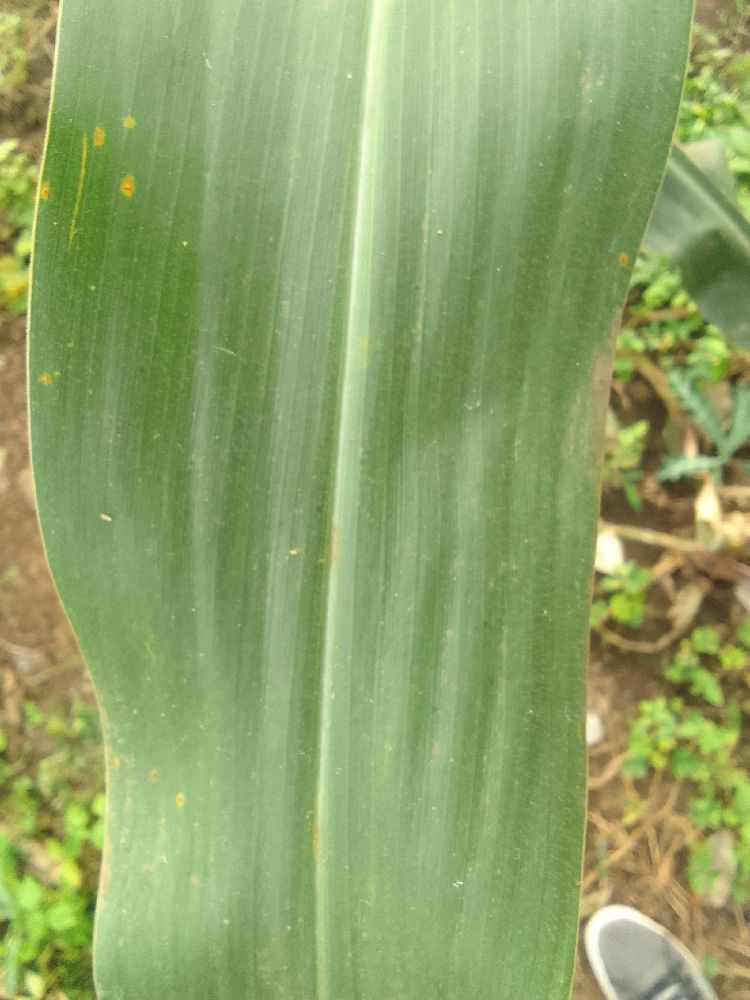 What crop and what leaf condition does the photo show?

maize, healthy
